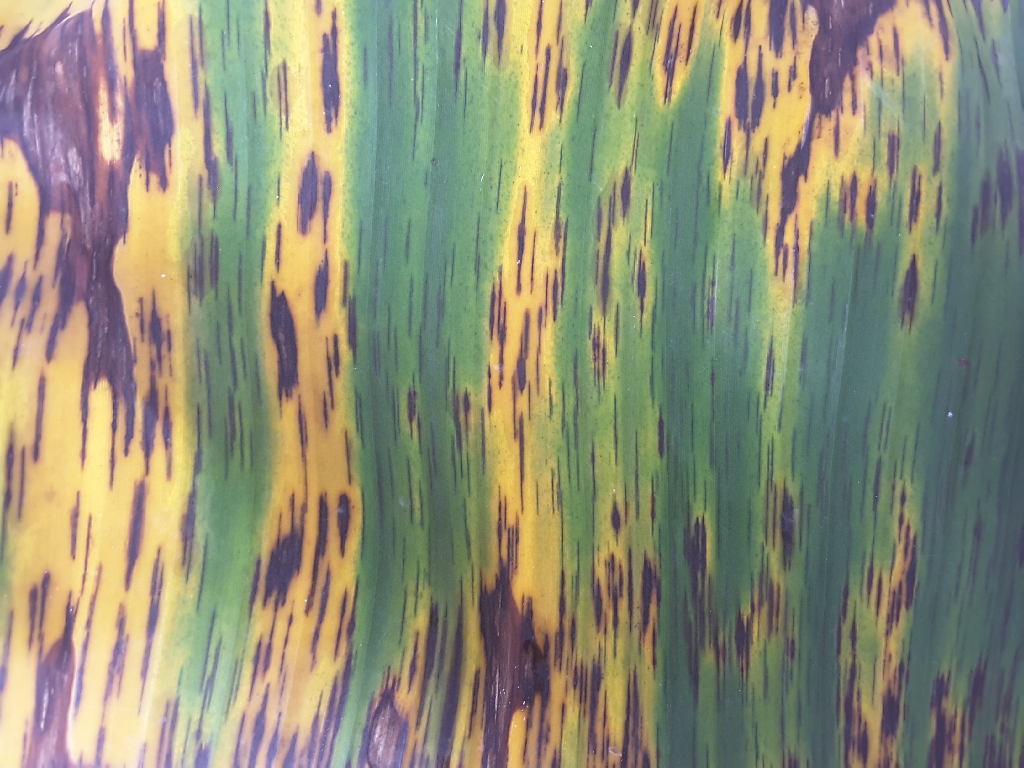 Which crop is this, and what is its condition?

banana, black sigatoka
